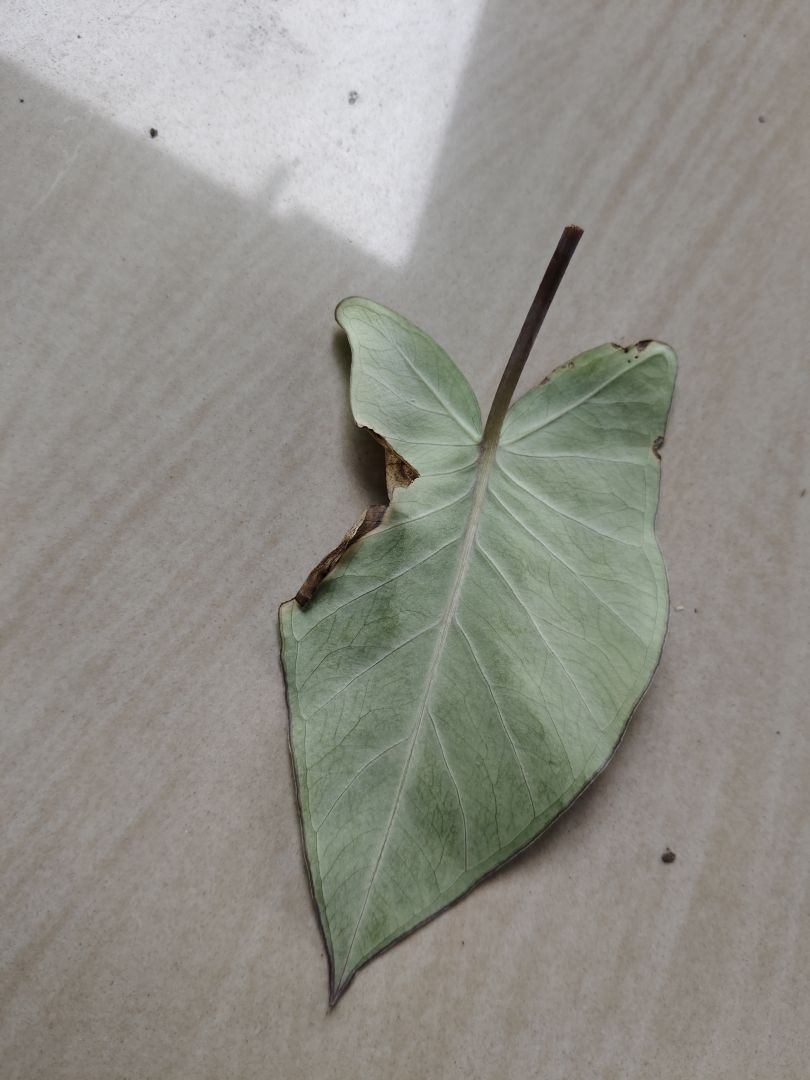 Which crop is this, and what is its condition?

taro, leaf blight
